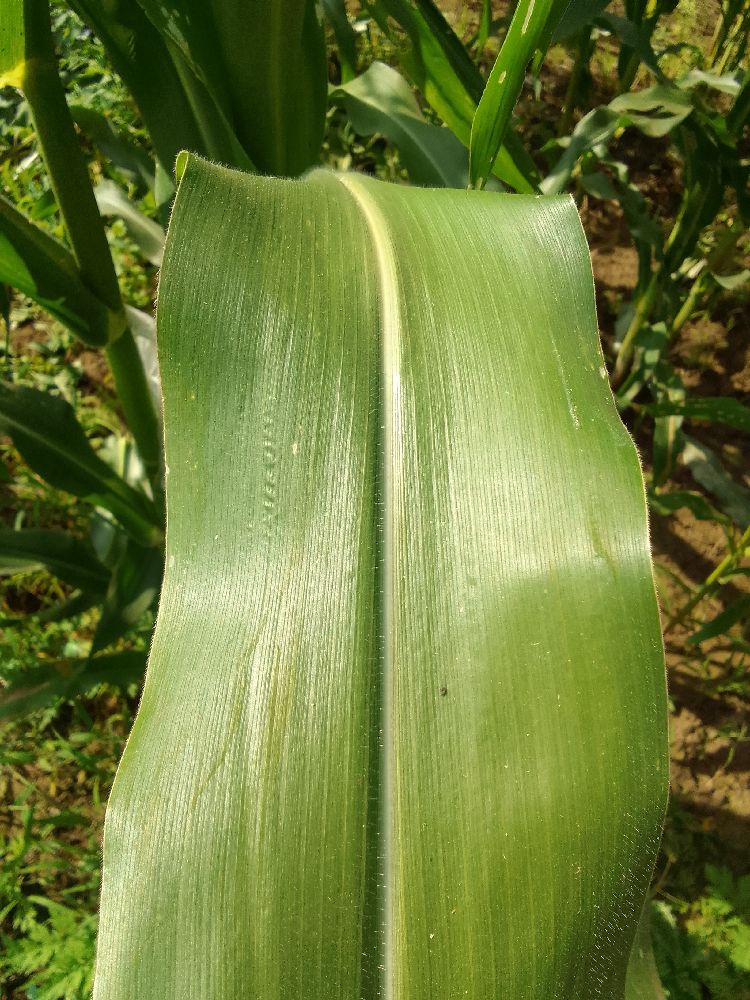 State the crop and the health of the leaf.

maize, healthy
